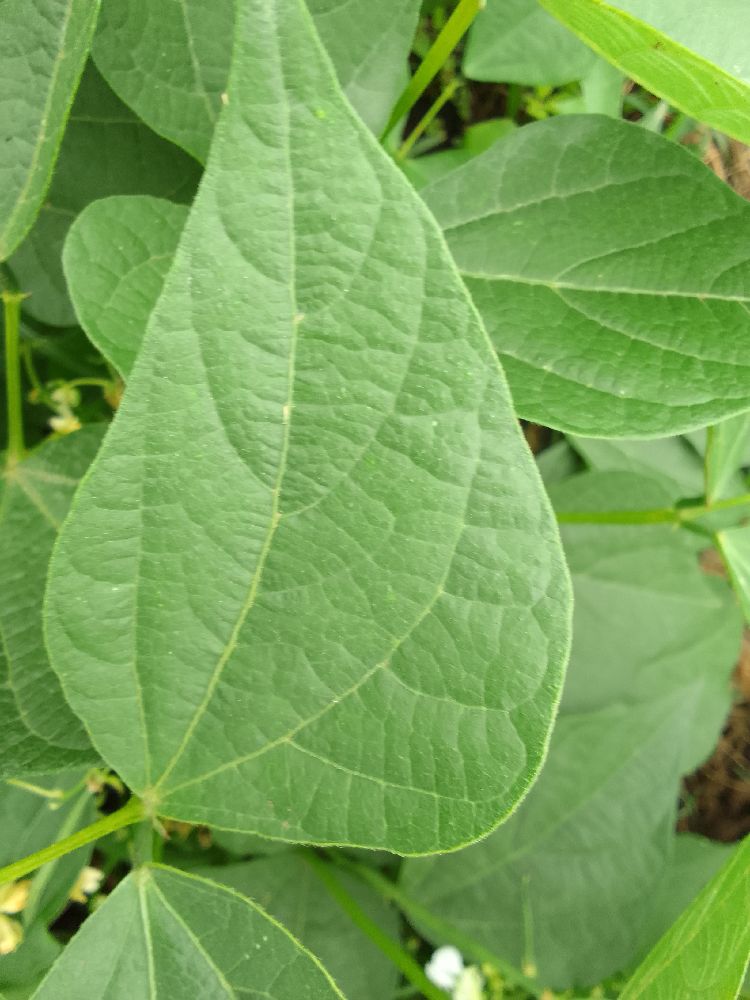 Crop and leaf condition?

common bean, healthy
